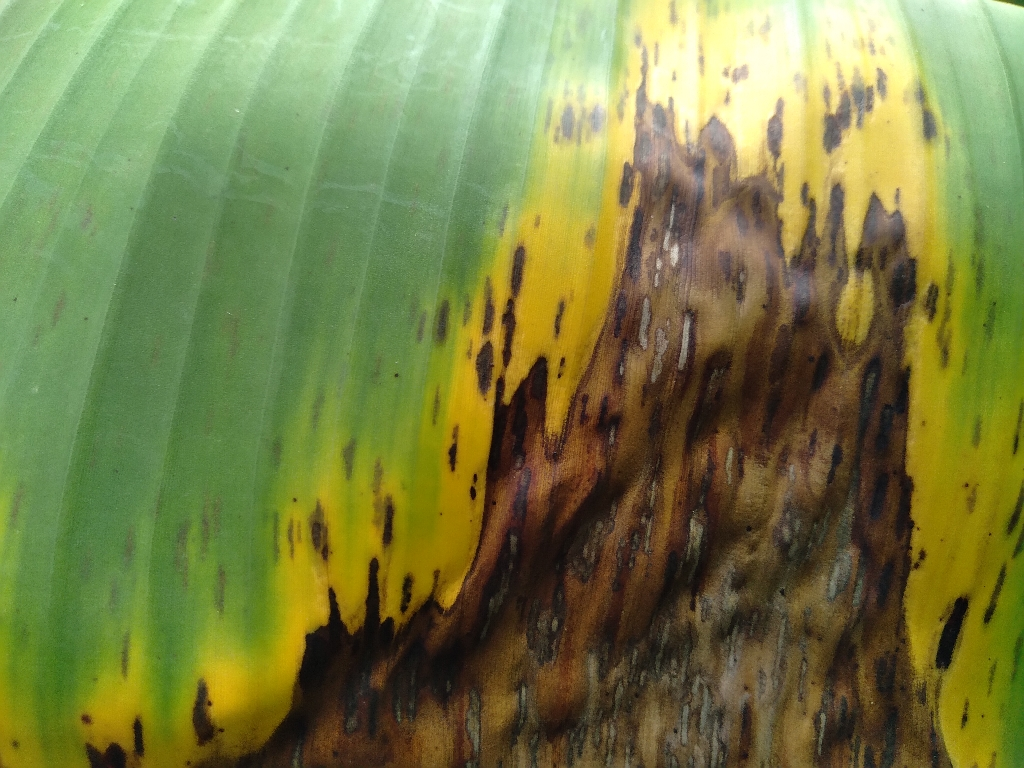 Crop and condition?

banana, black sigatoka
